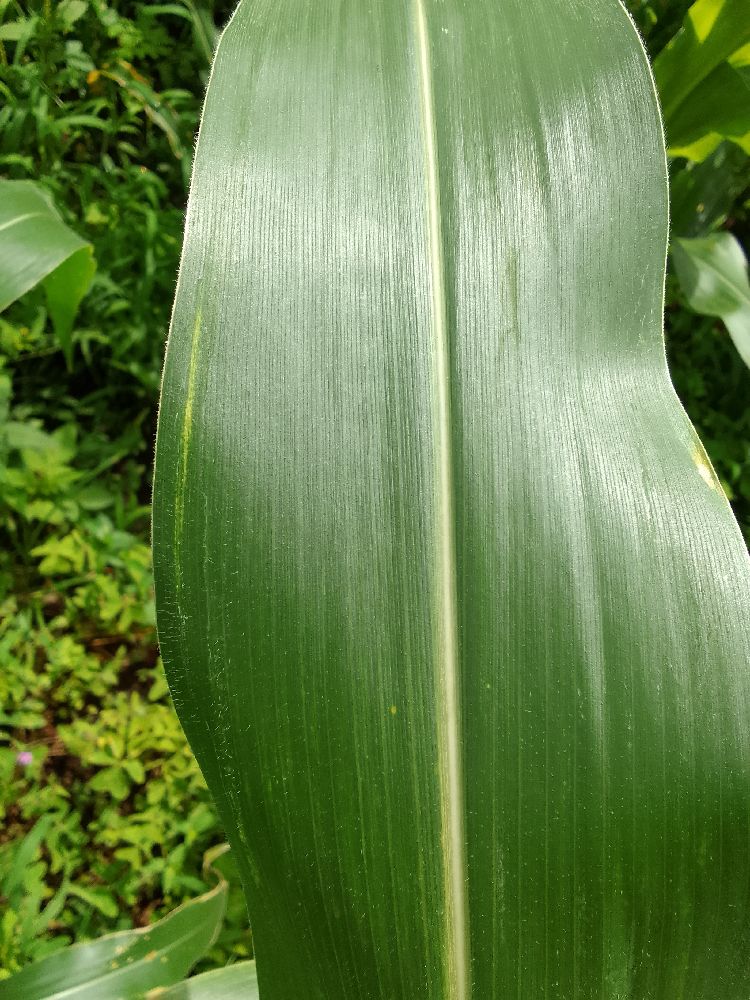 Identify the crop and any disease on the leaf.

maize, healthy
